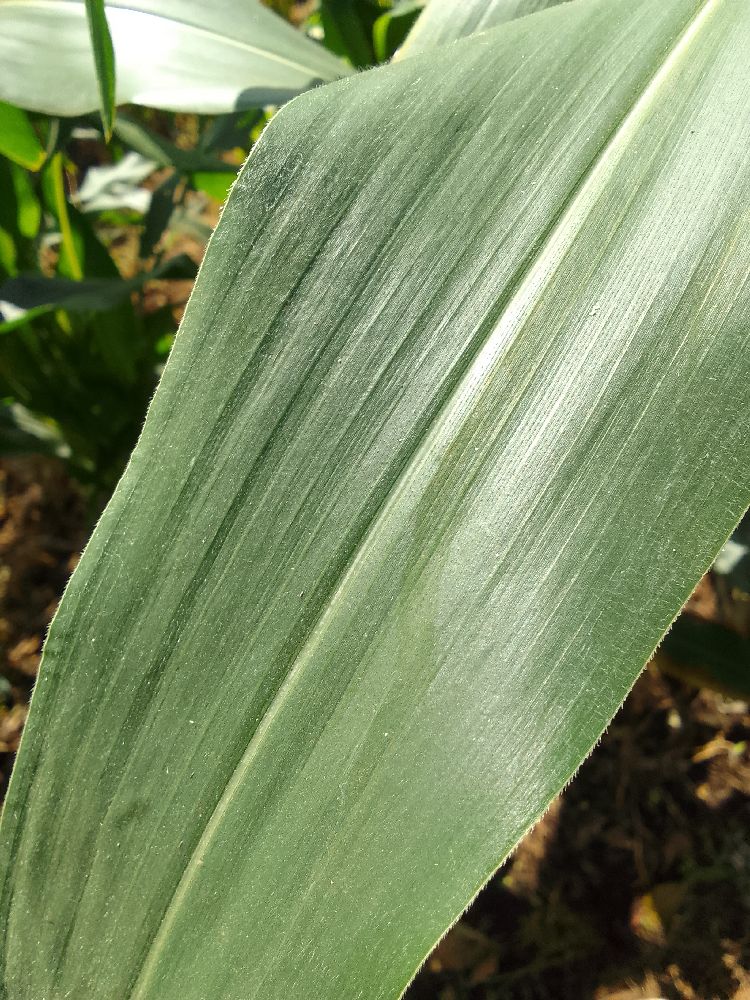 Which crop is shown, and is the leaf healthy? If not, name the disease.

maize, healthy
